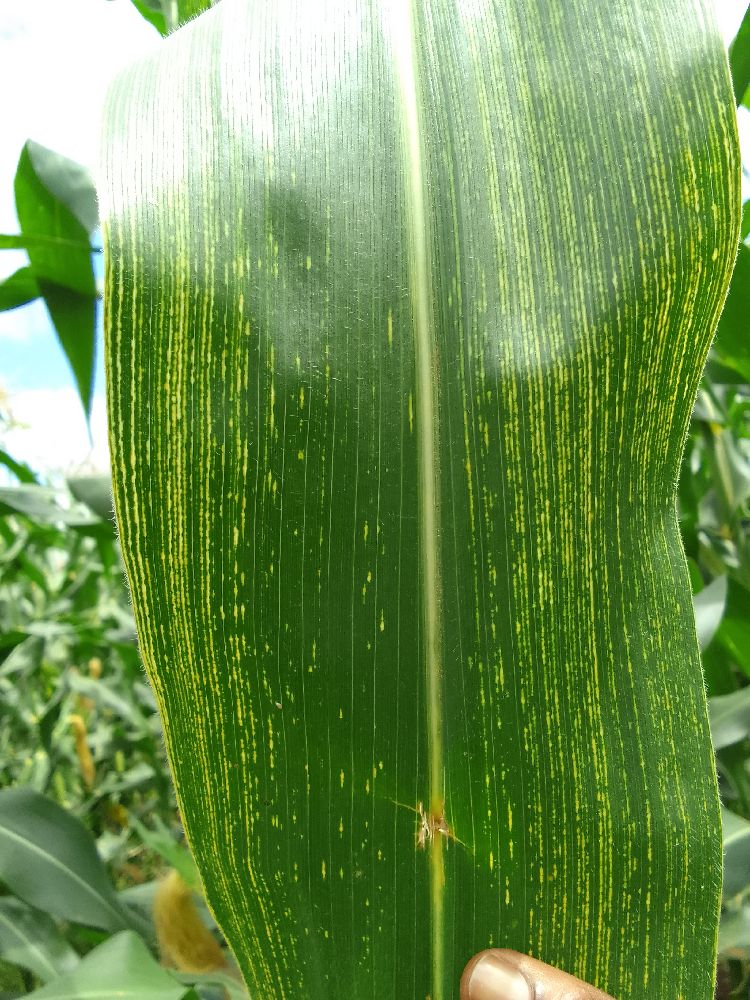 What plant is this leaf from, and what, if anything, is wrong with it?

maize, maize streak virus
